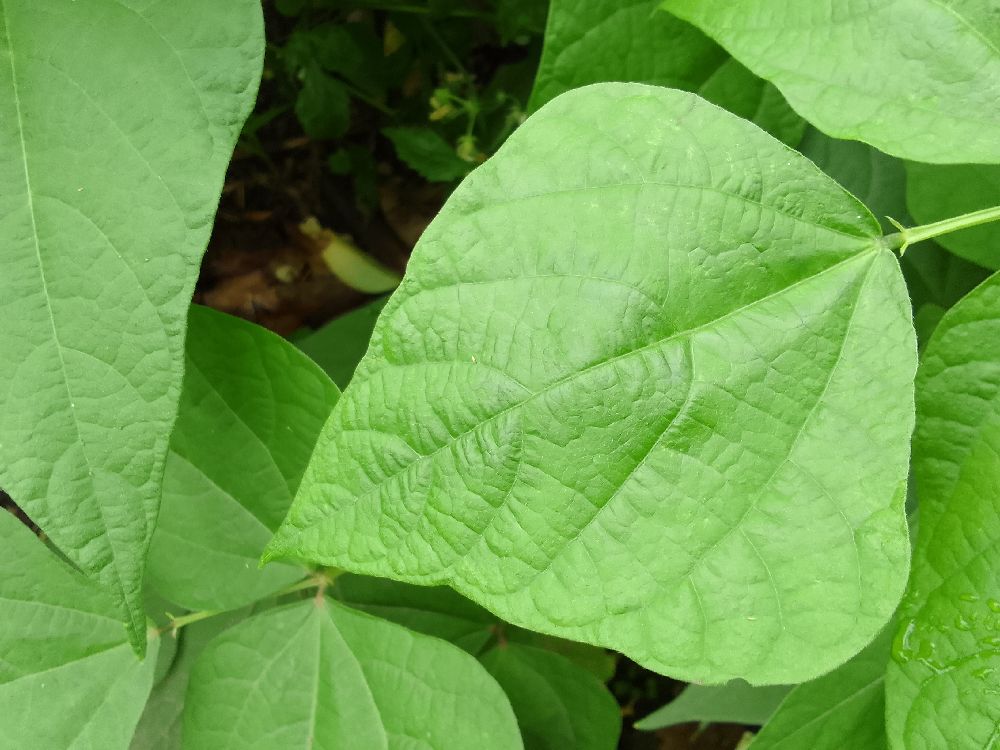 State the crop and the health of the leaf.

common bean, healthy
